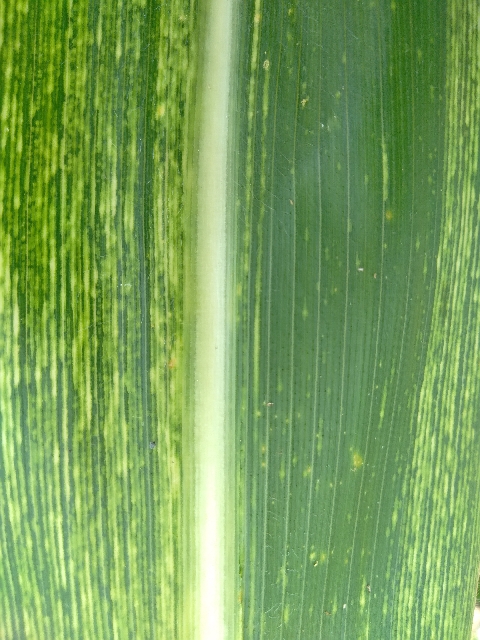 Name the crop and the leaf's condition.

maize, maize streak virus
